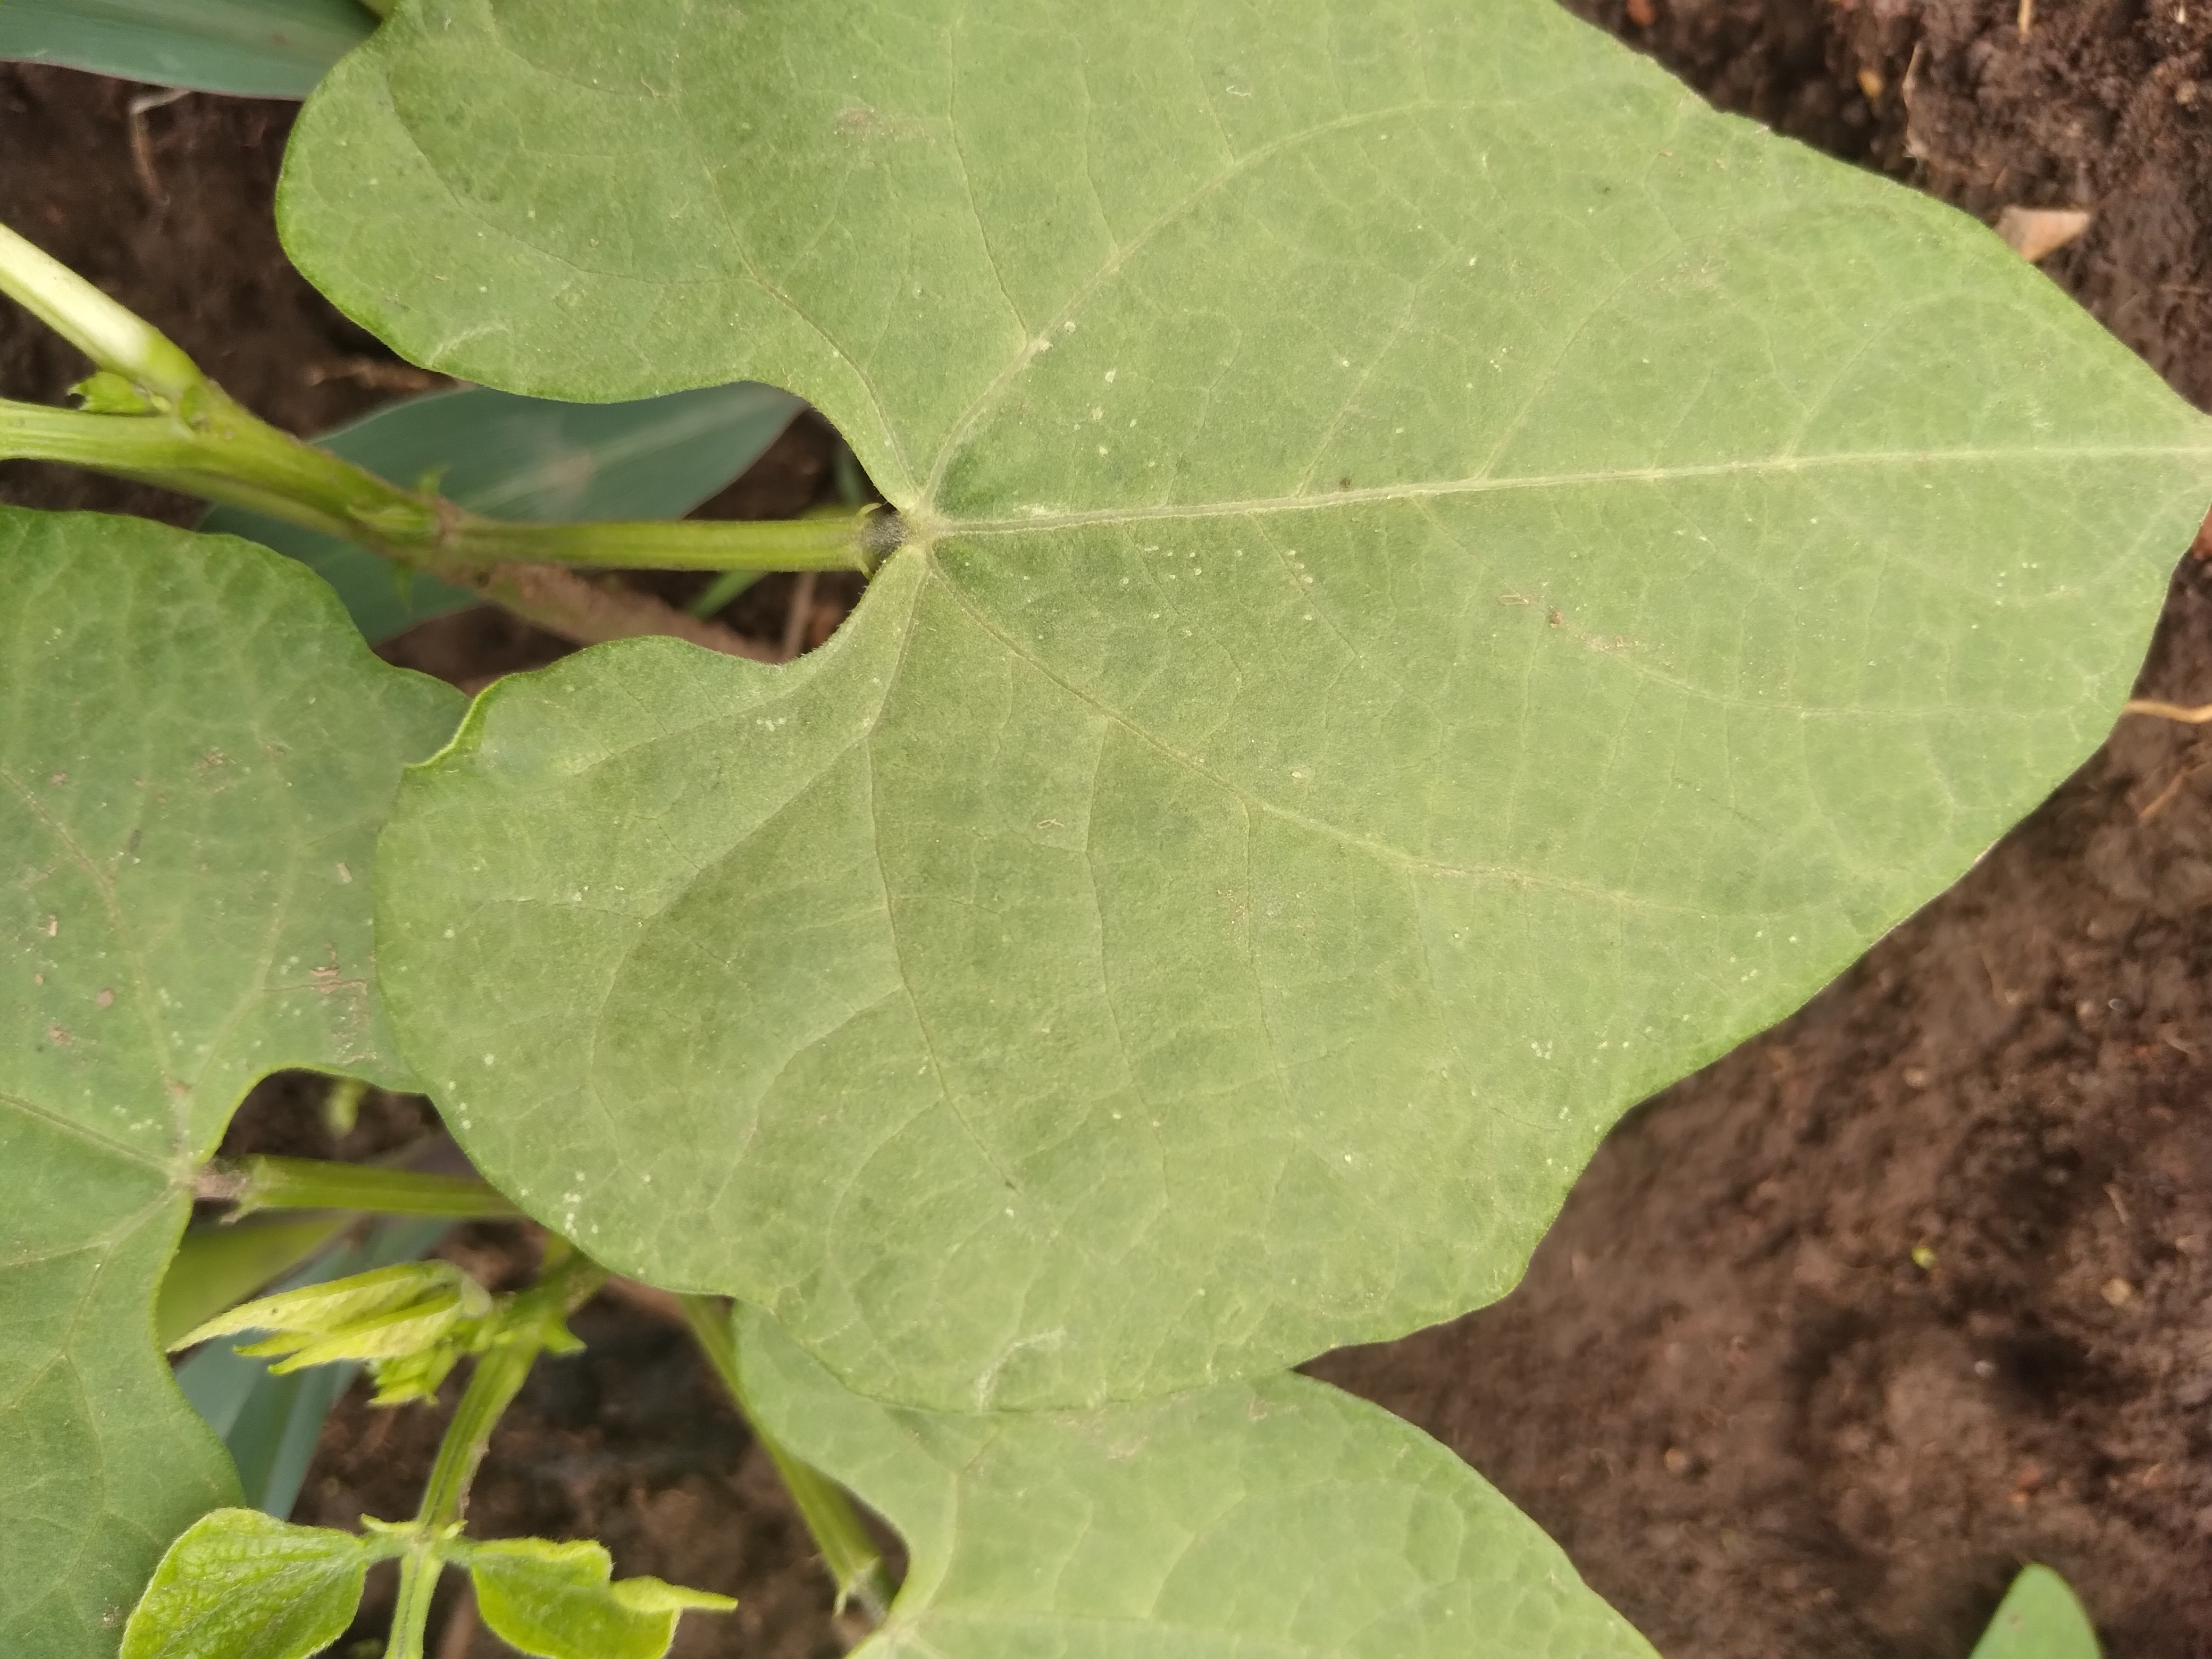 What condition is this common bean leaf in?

healthy
